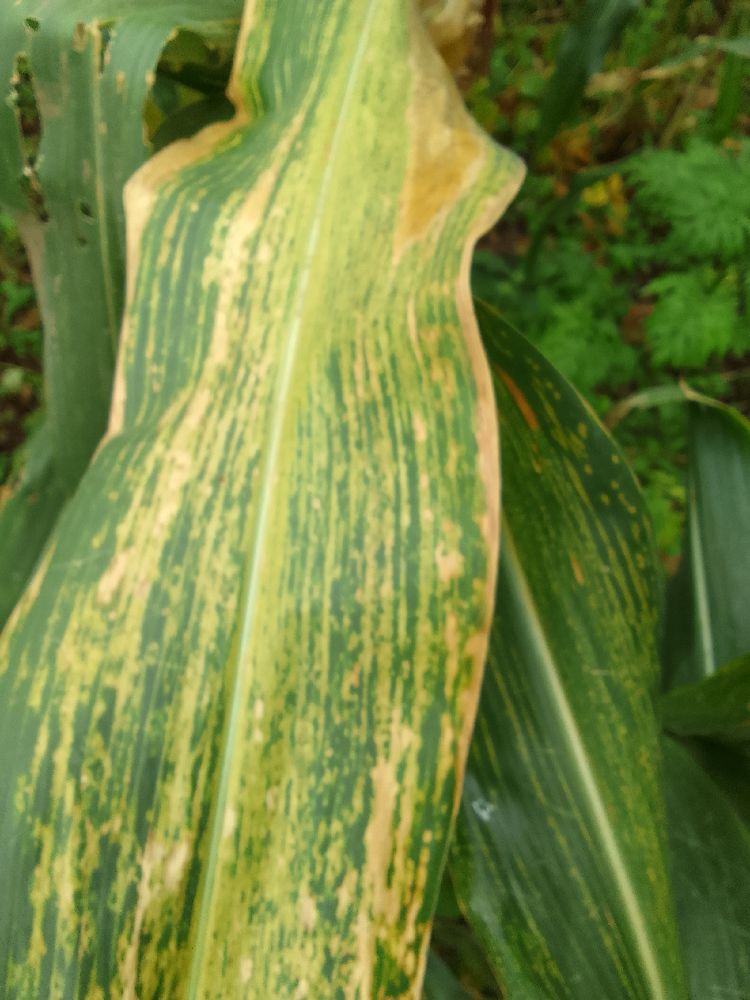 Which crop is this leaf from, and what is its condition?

maize, maize lethal necrosis
